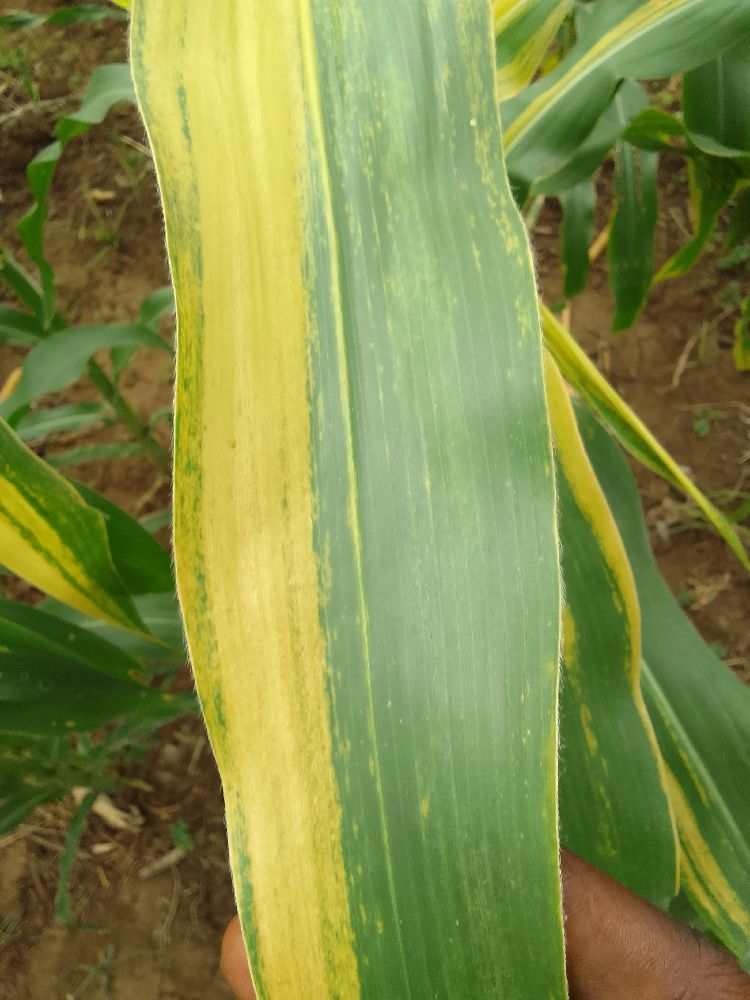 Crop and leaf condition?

maize, maize lethal necrosis
